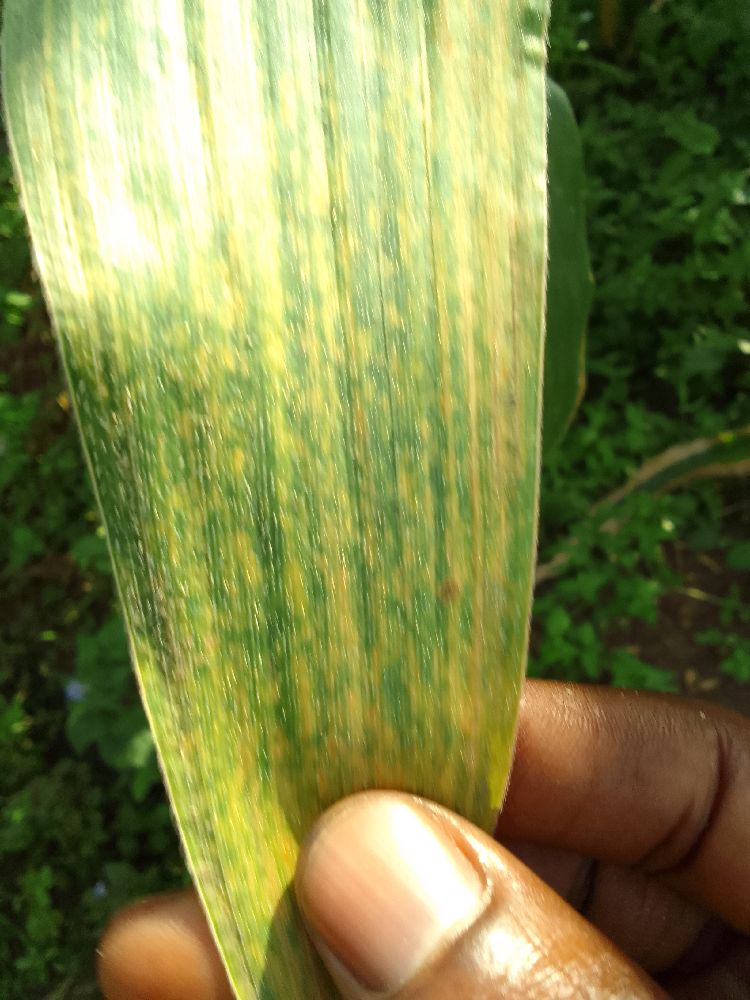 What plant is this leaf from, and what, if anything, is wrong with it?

maize, maize lethal necrosis
